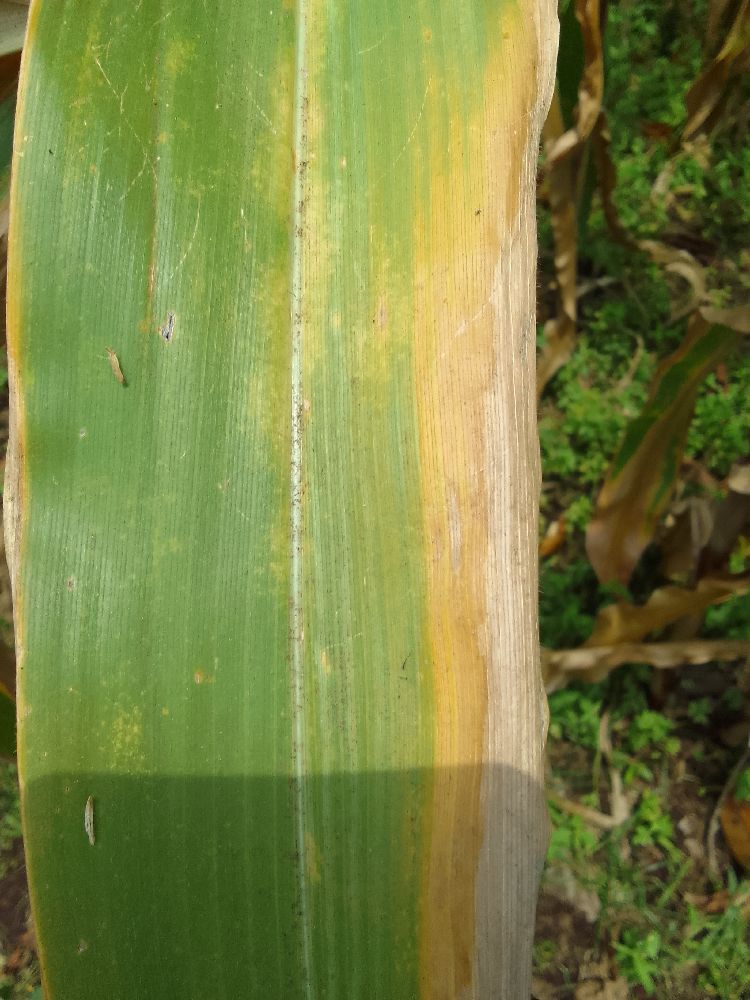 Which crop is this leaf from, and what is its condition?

maize, maize lethal necrosis
